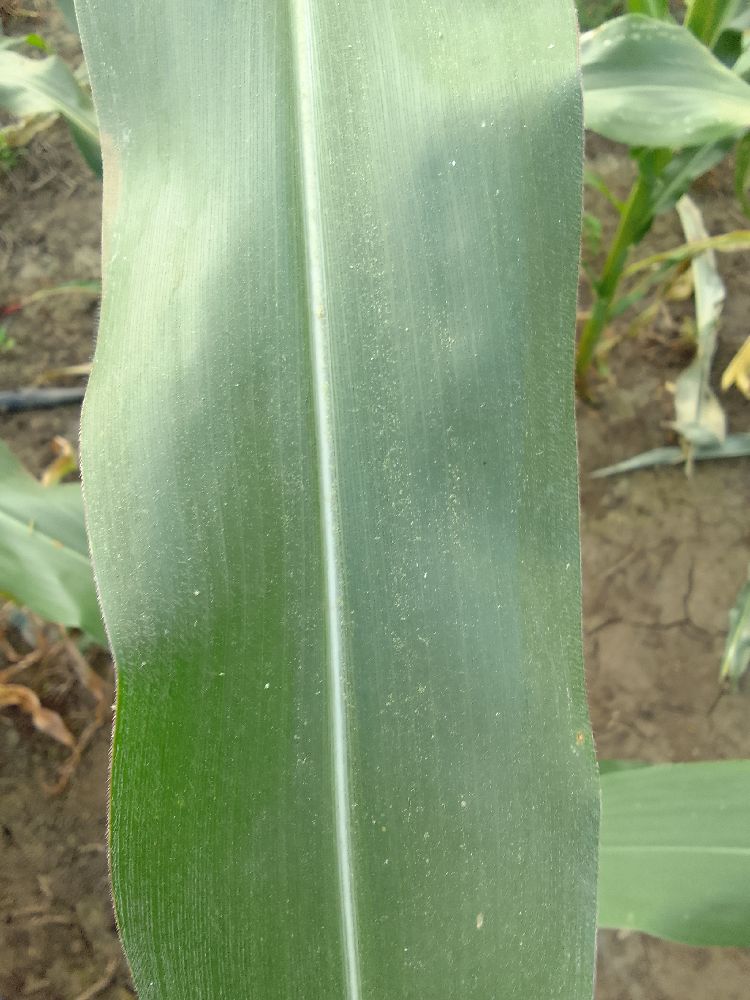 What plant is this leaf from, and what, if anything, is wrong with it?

maize, healthy
